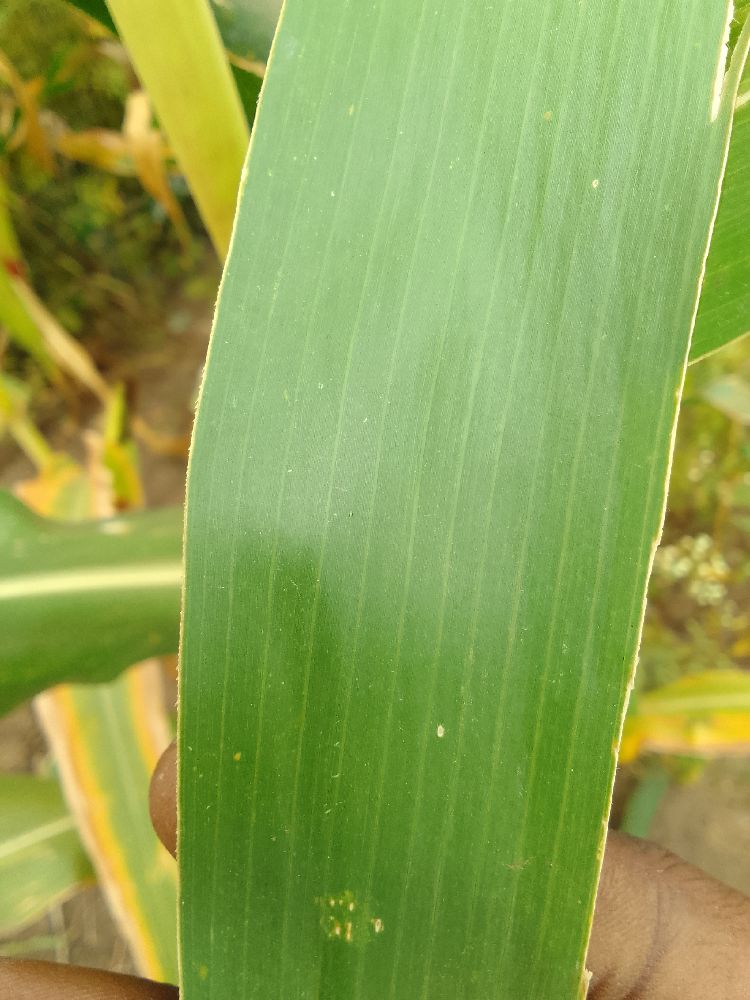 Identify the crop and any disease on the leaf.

maize, healthy
